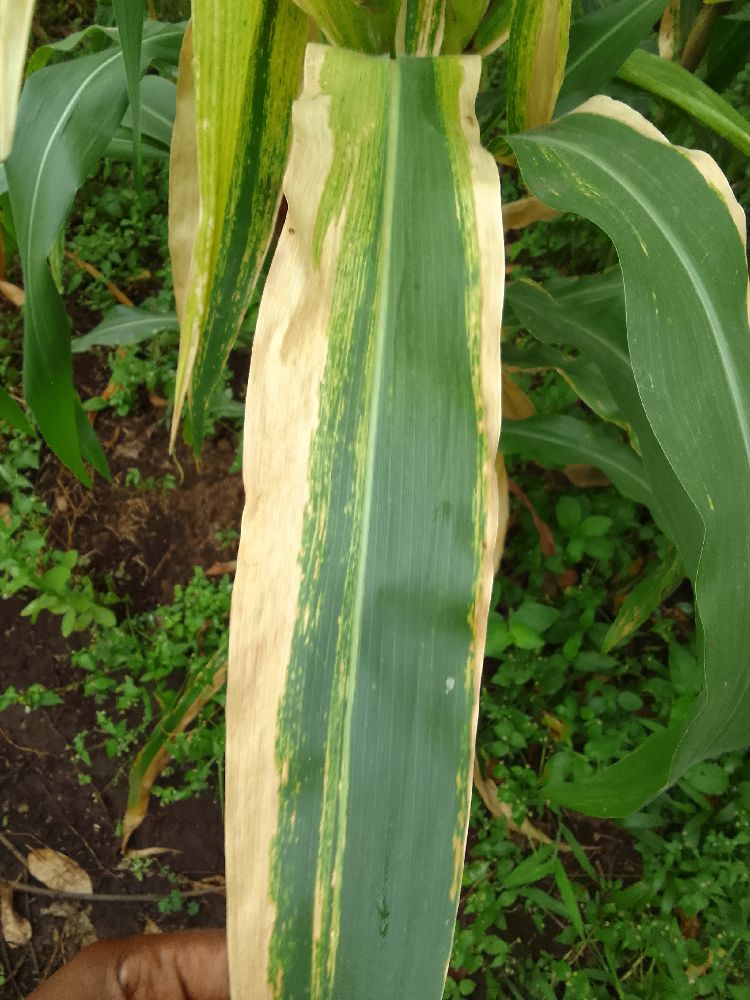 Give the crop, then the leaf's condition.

maize, maize lethal necrosis
